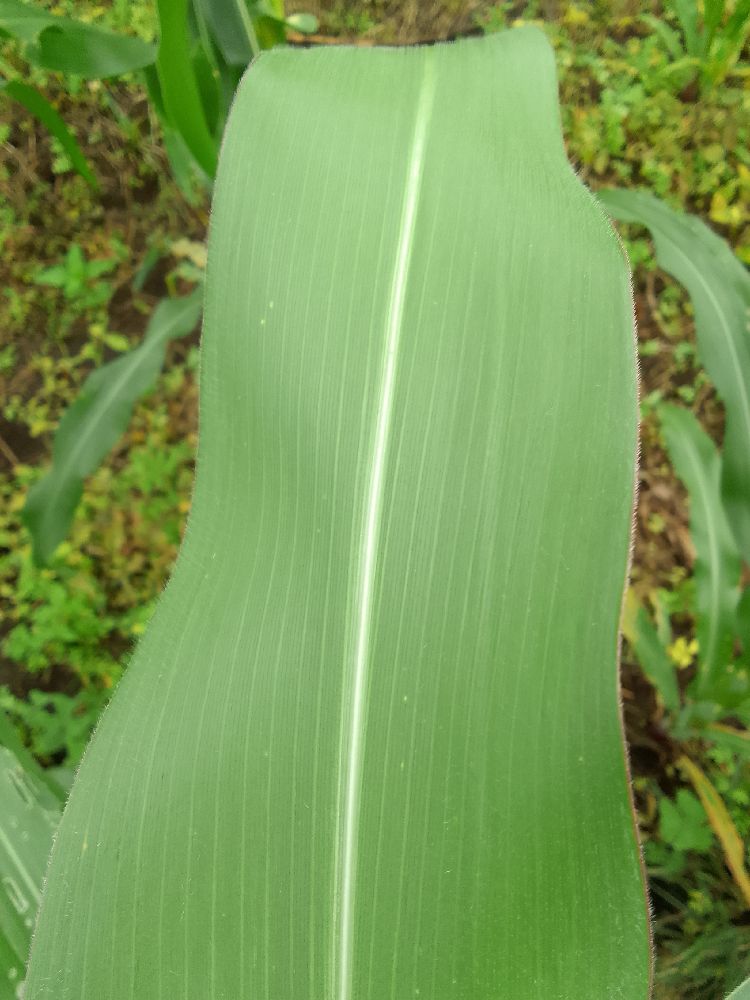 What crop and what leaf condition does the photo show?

common bean, healthy
